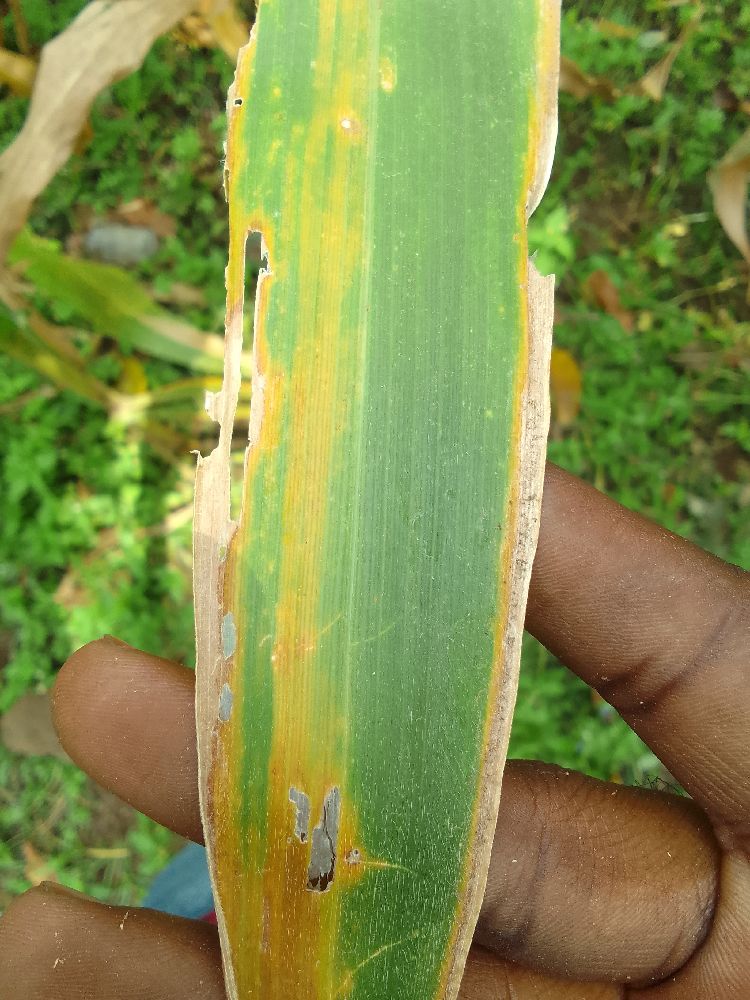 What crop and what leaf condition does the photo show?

maize, maize lethal necrosis
